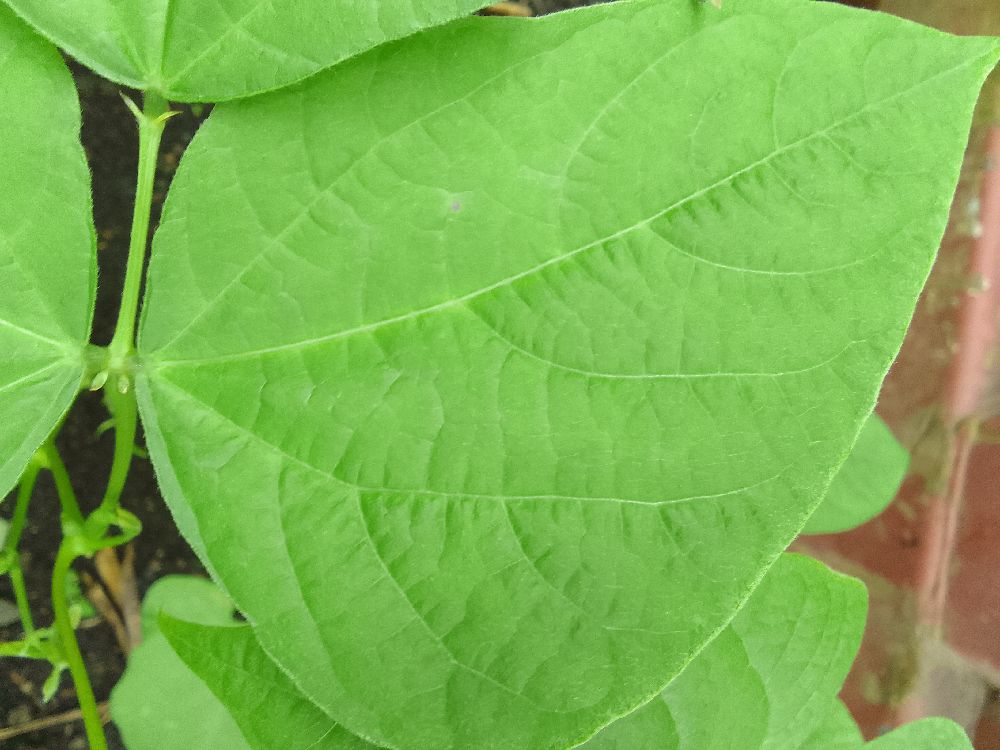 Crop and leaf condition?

common bean, healthy
